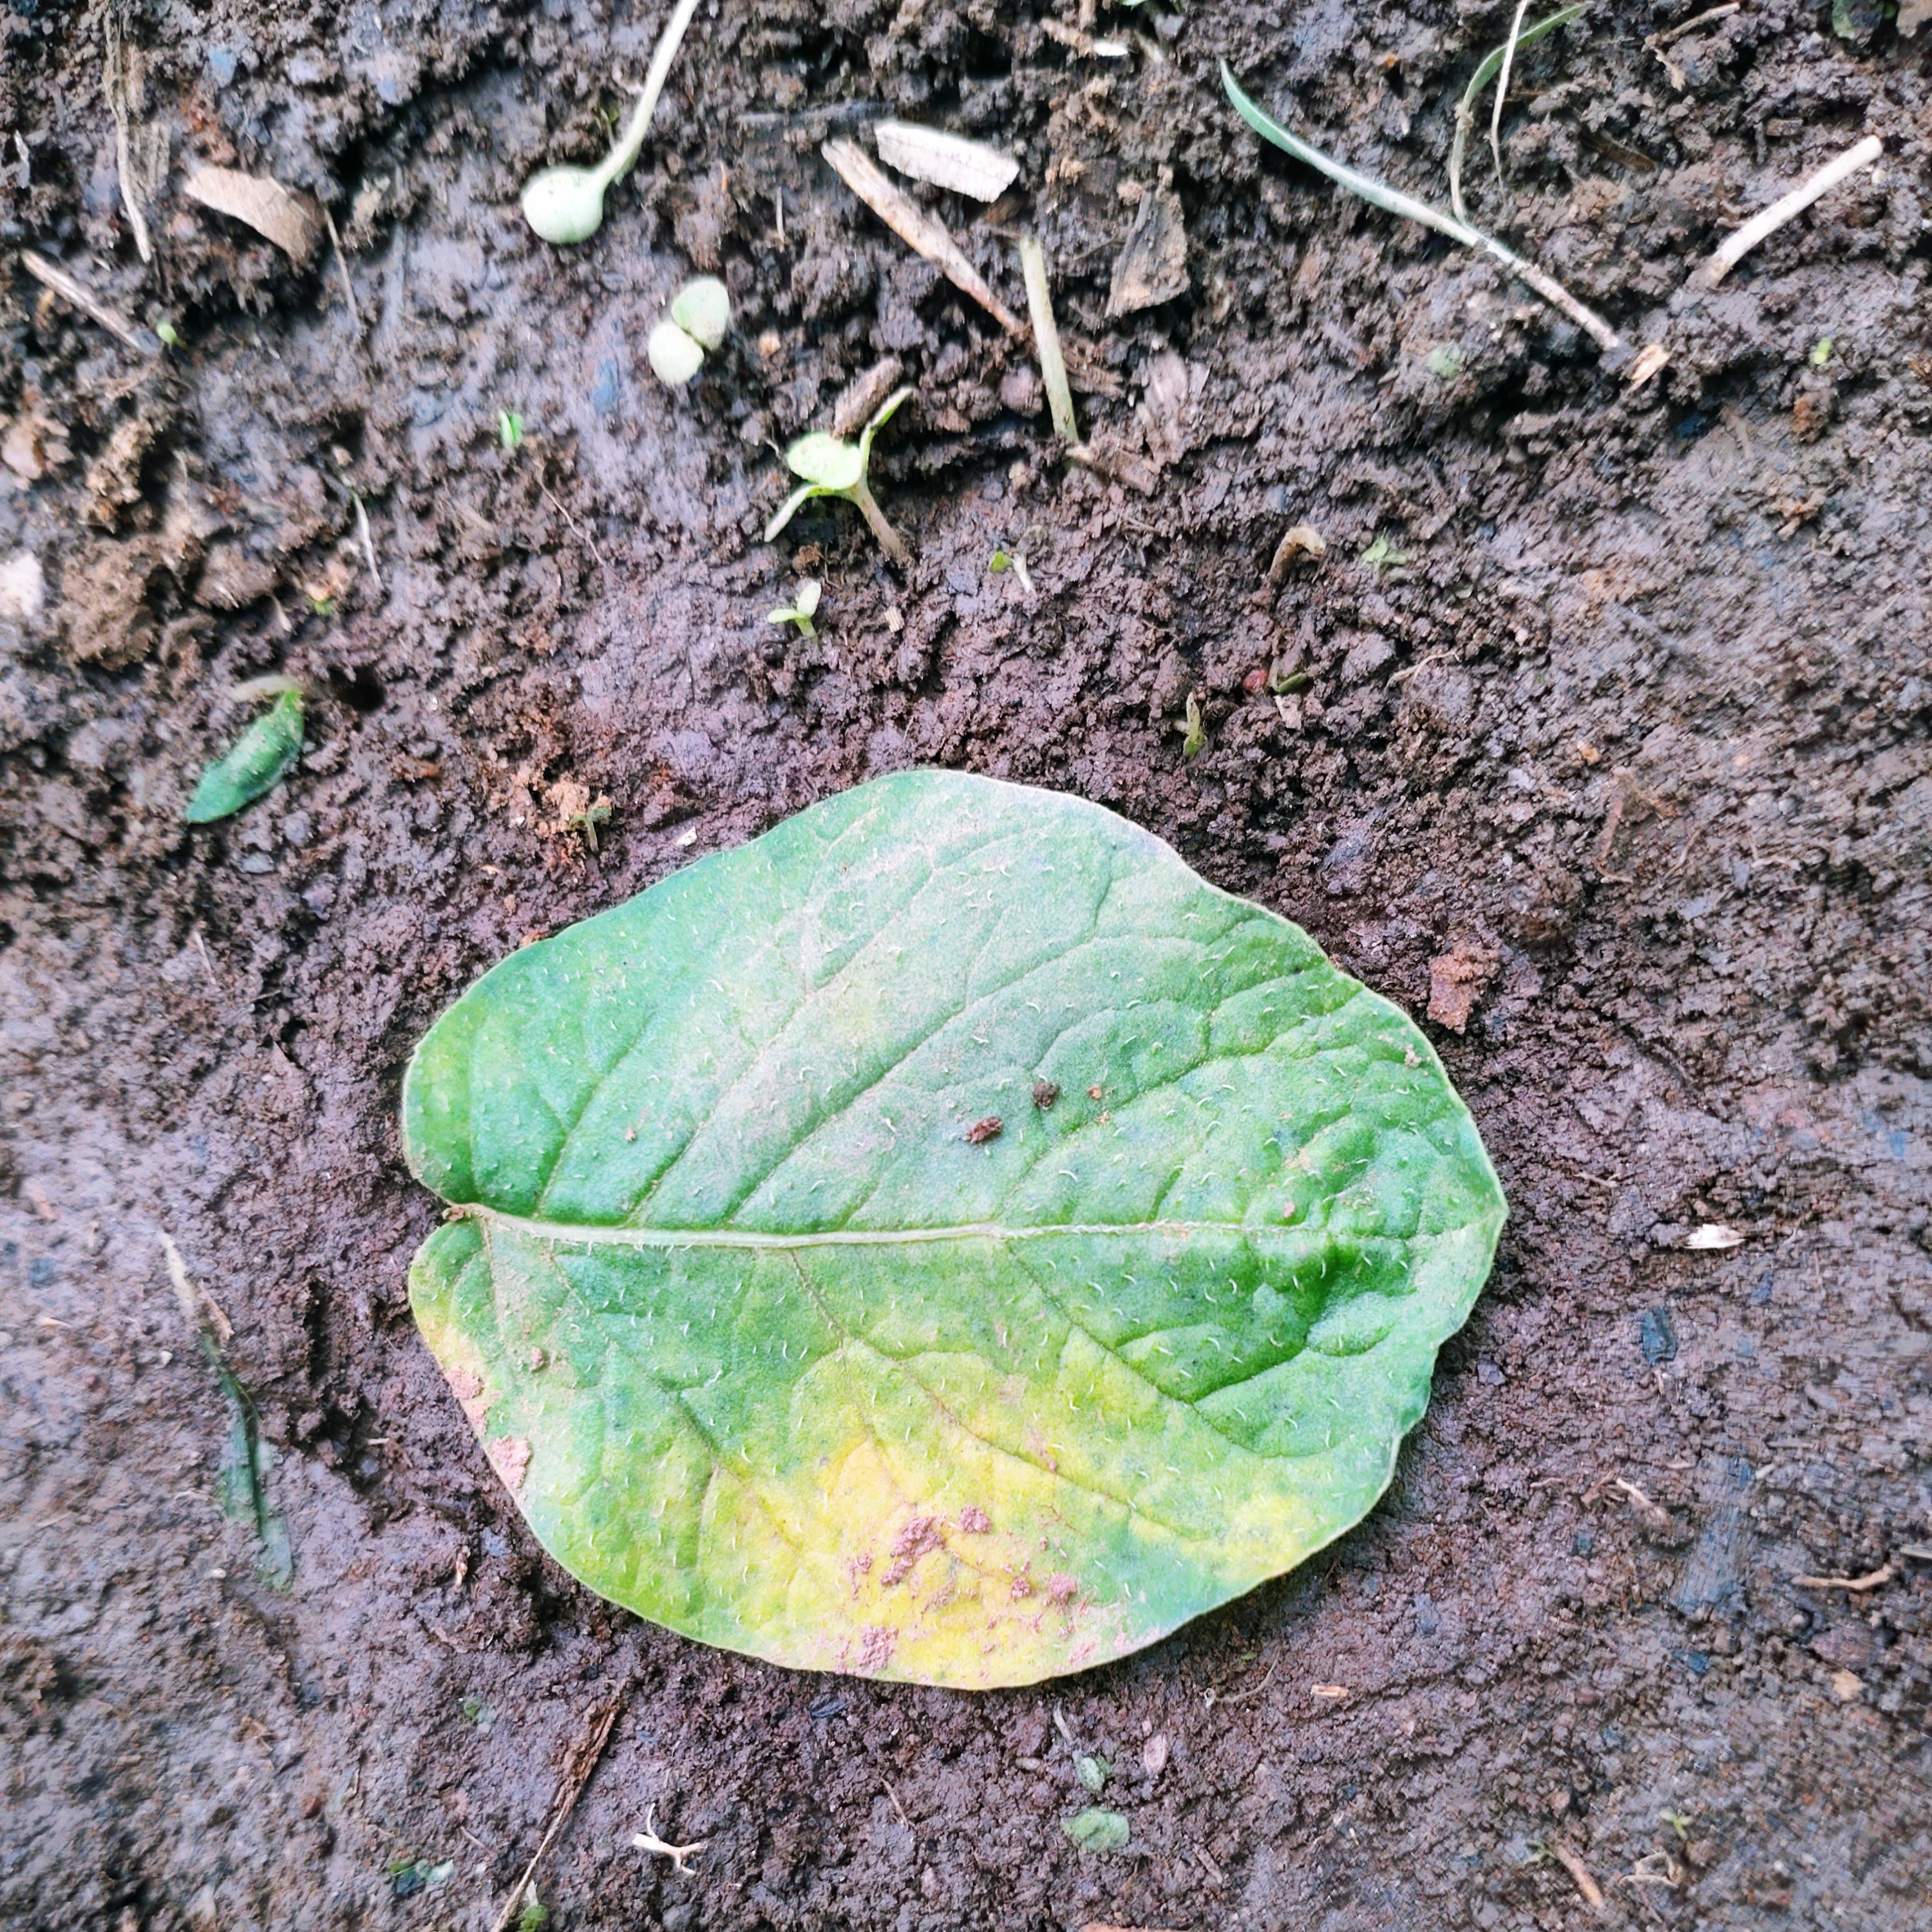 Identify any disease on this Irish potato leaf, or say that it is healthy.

late blight
